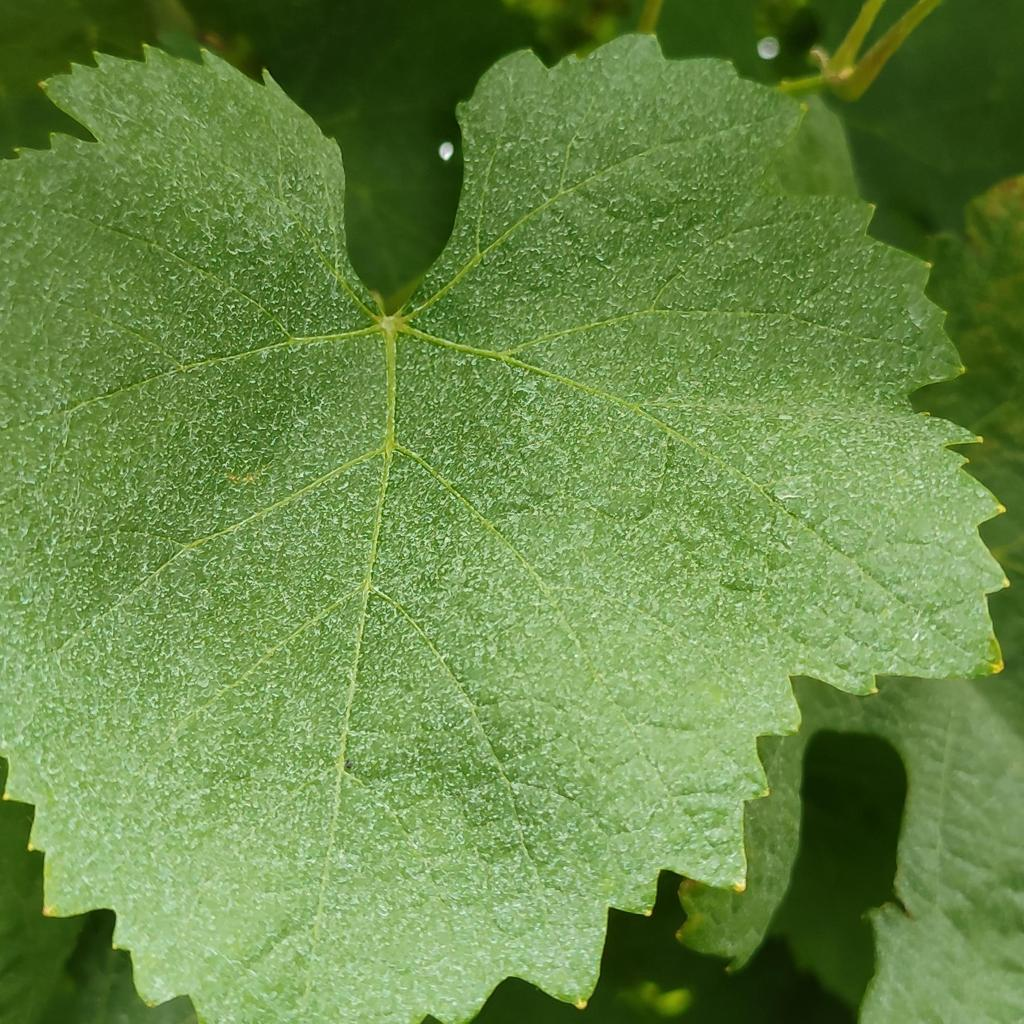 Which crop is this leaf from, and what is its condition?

grapevine, healthy
